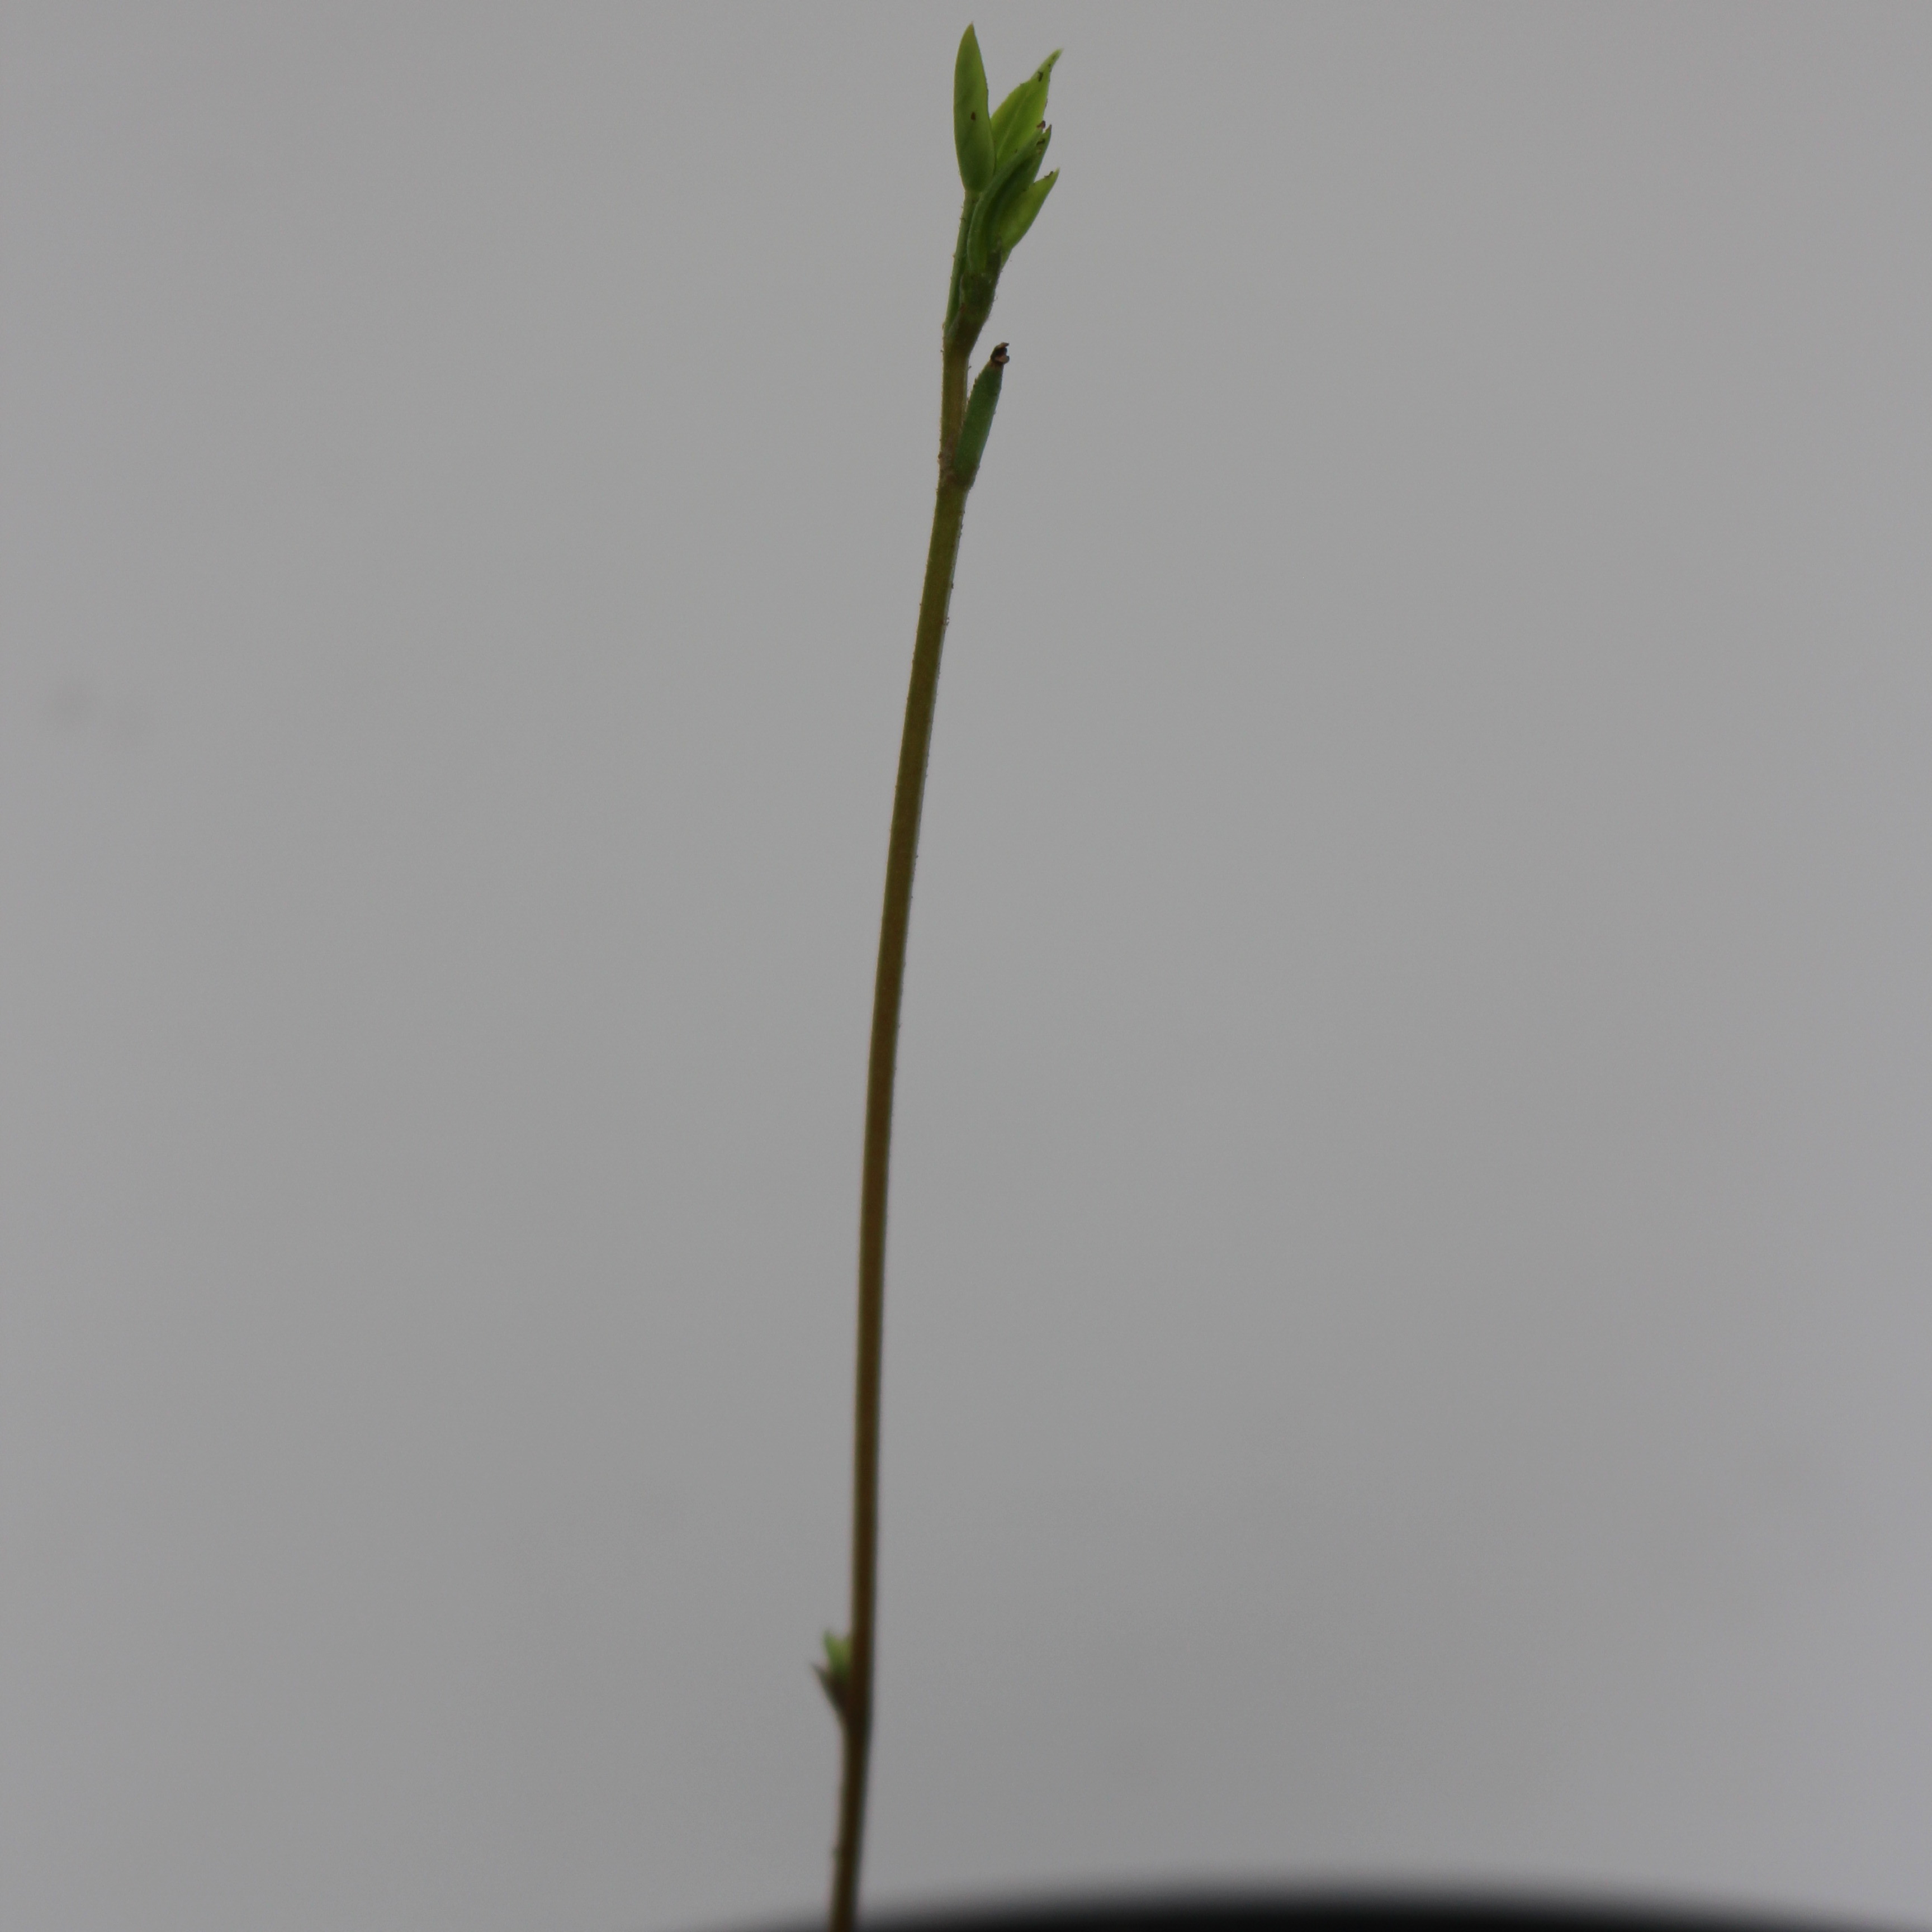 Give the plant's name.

Vicia sativa
